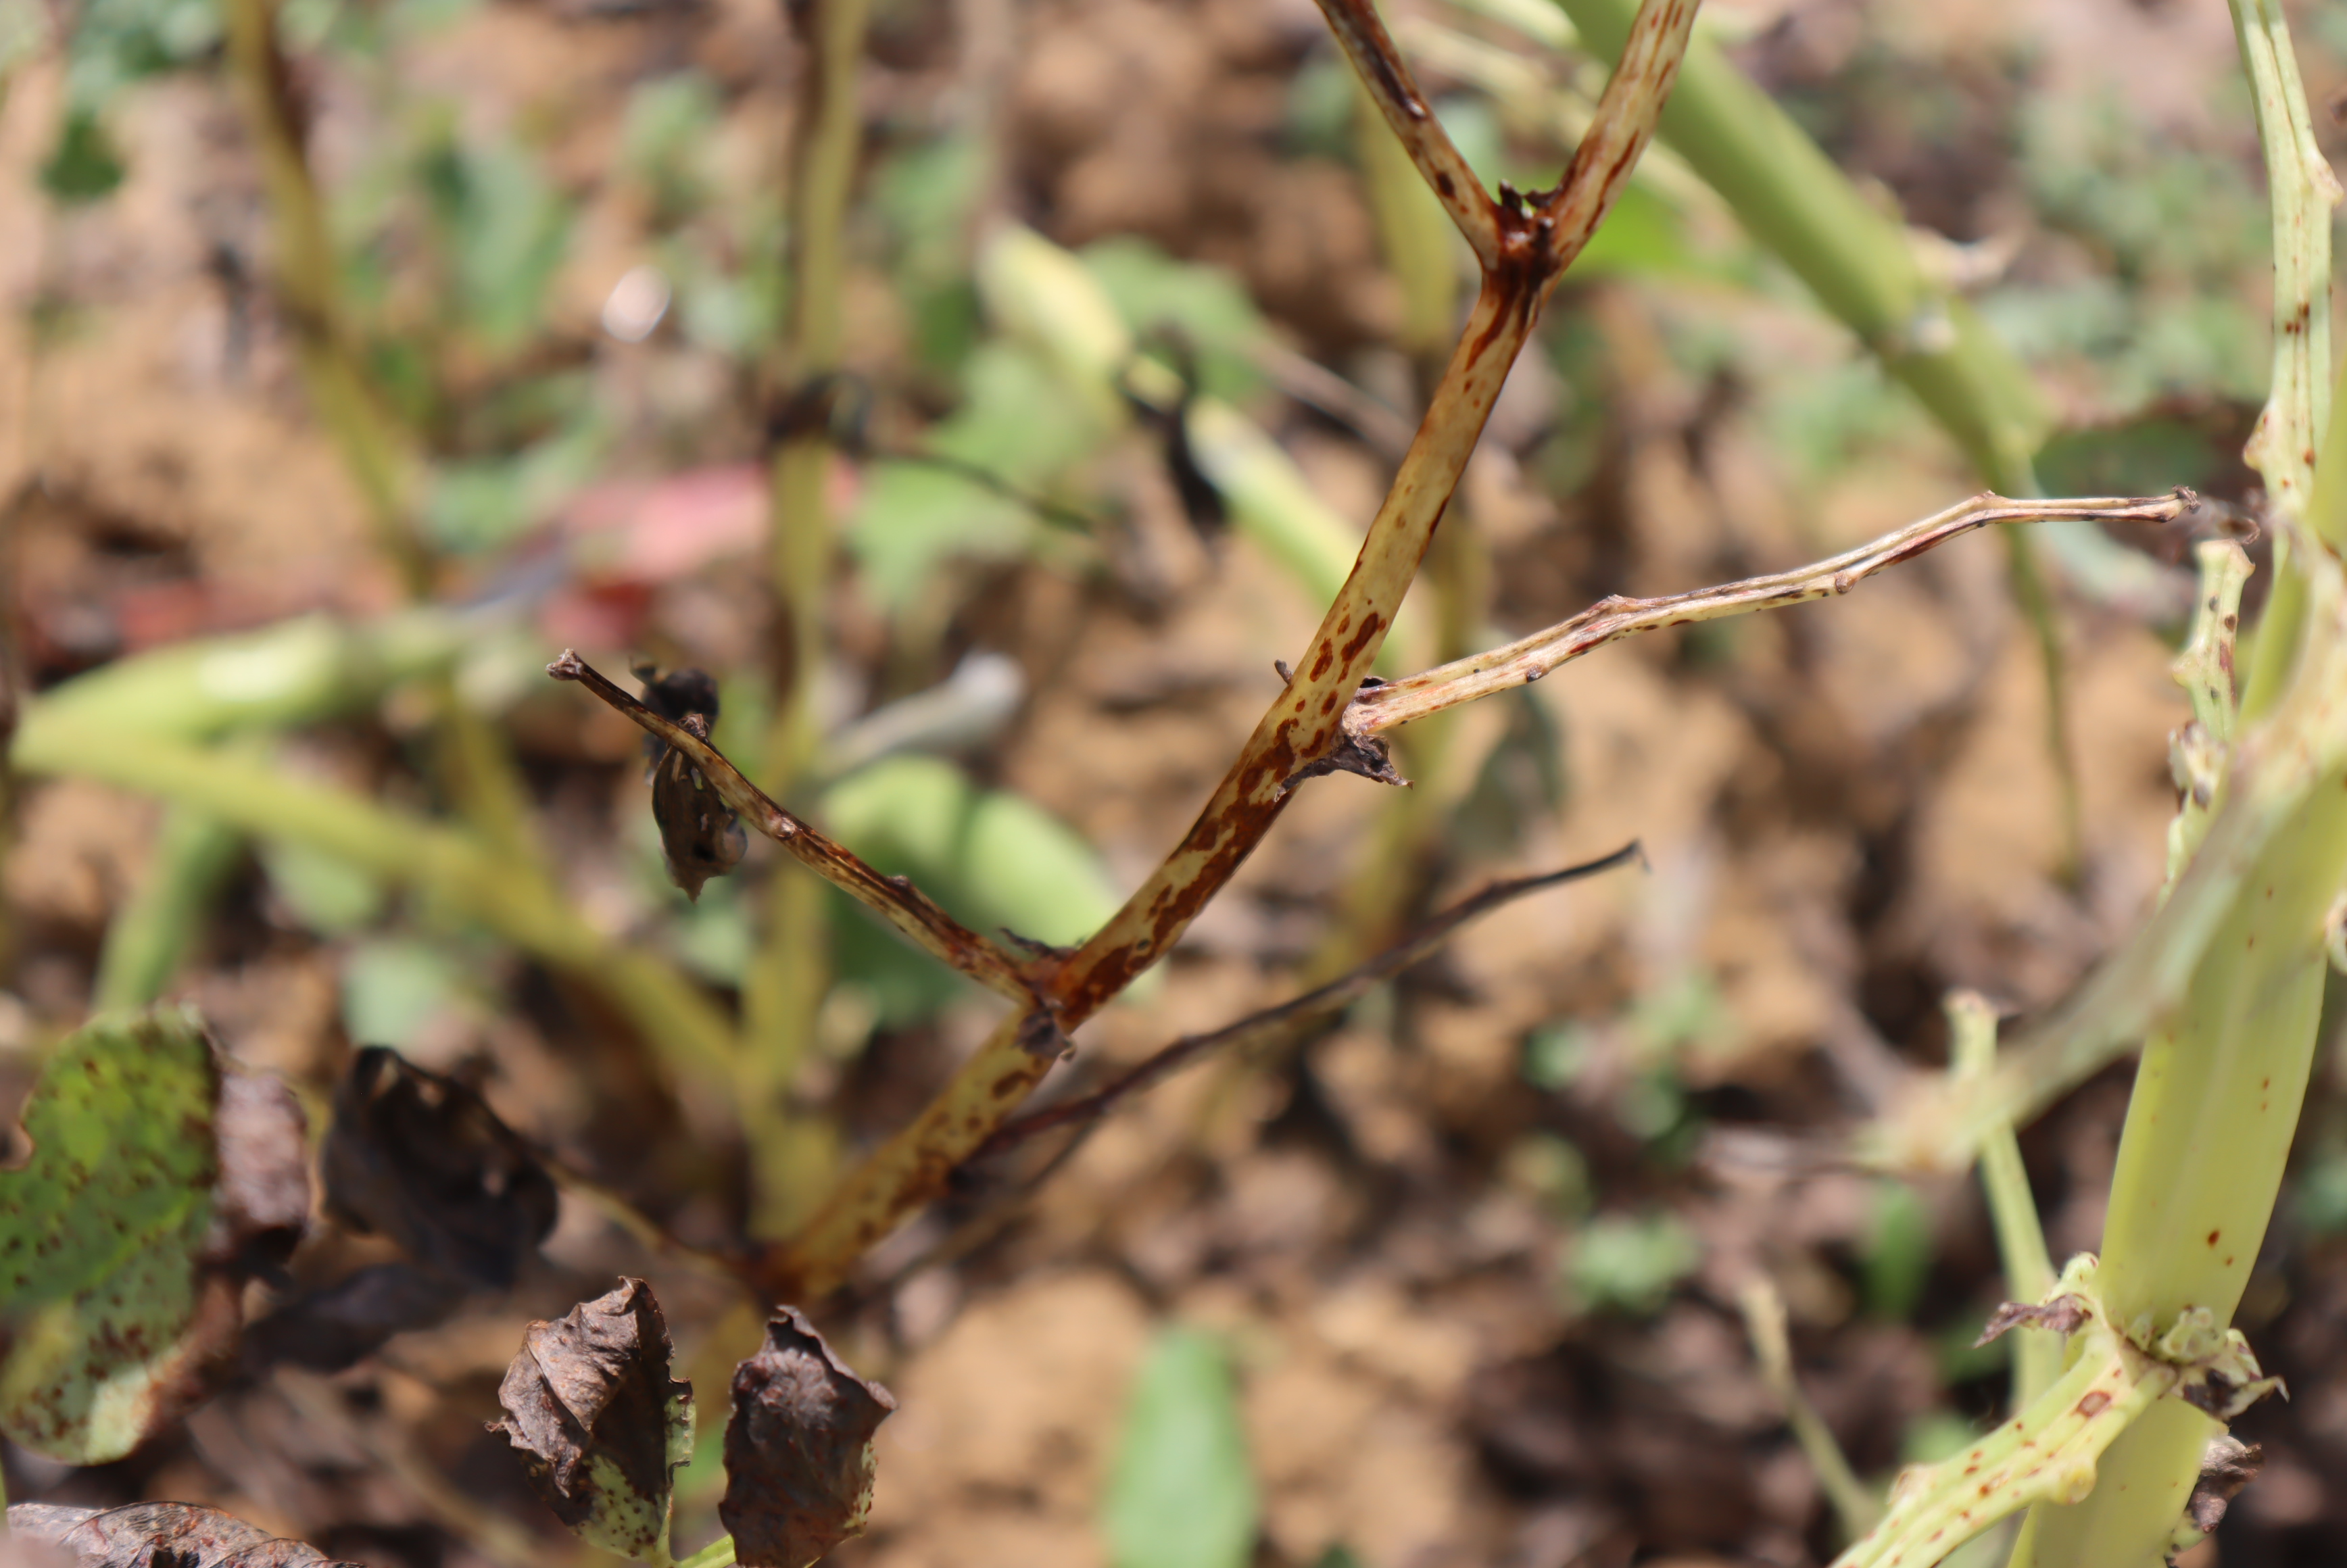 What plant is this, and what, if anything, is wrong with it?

faba bean, chocolate spot, rust
